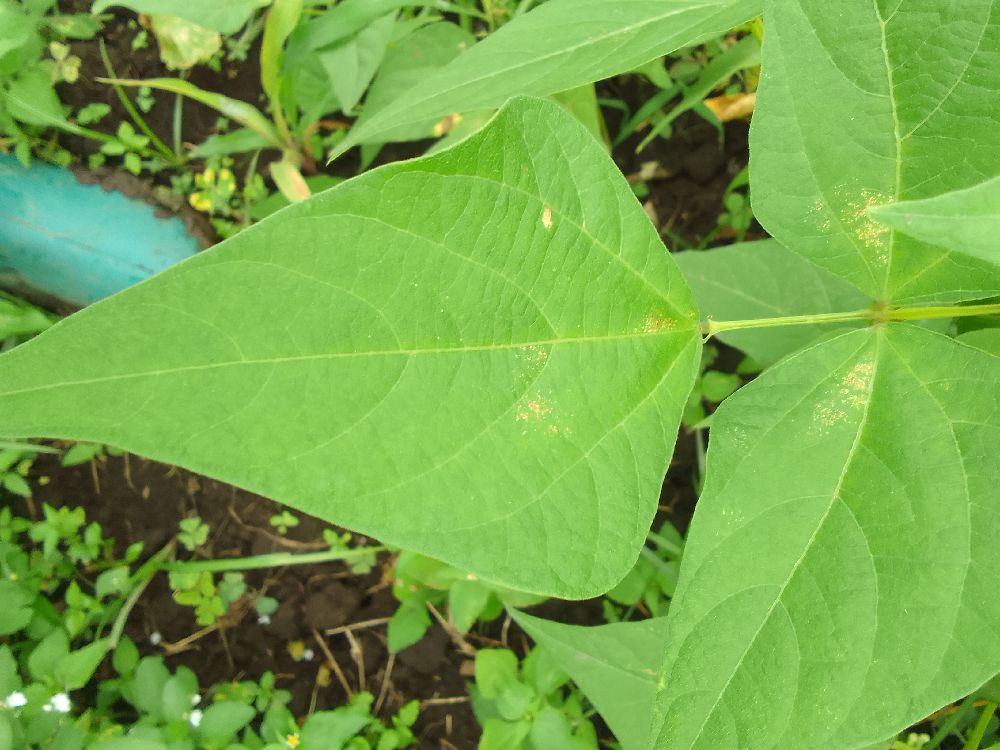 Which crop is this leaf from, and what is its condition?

common bean, healthy
